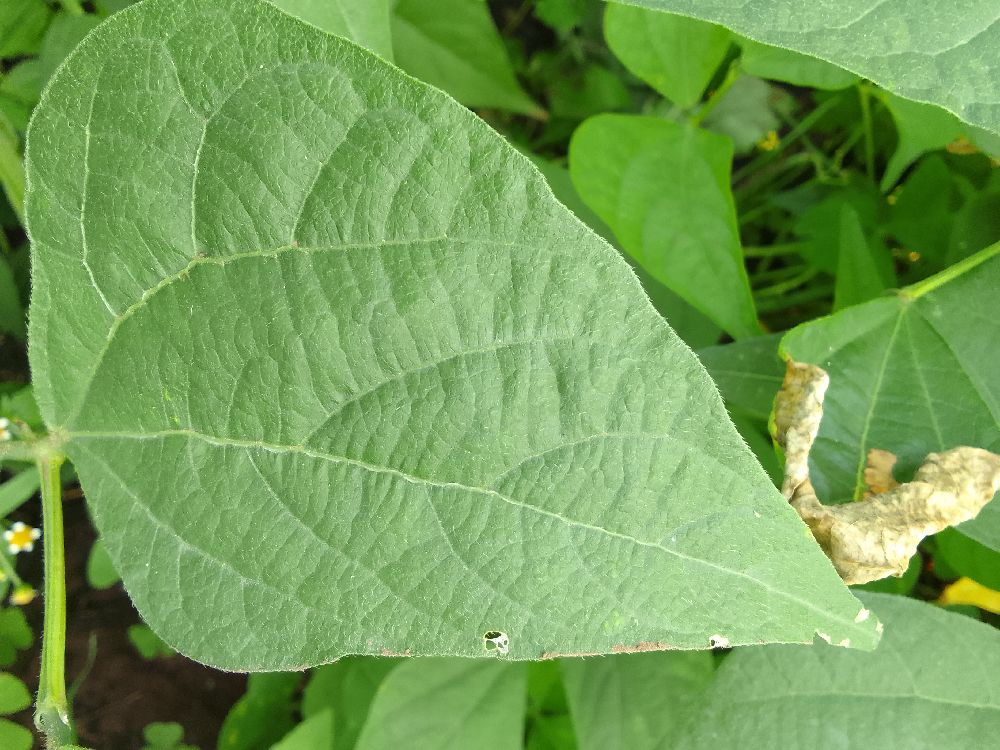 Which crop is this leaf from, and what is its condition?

common bean, healthy
